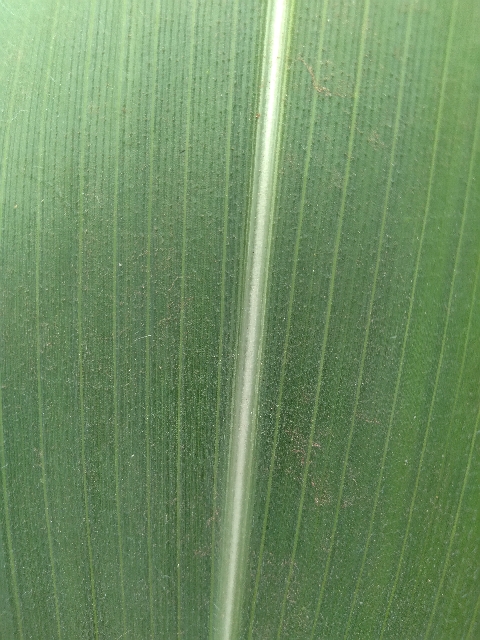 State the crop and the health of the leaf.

maize, healthy
